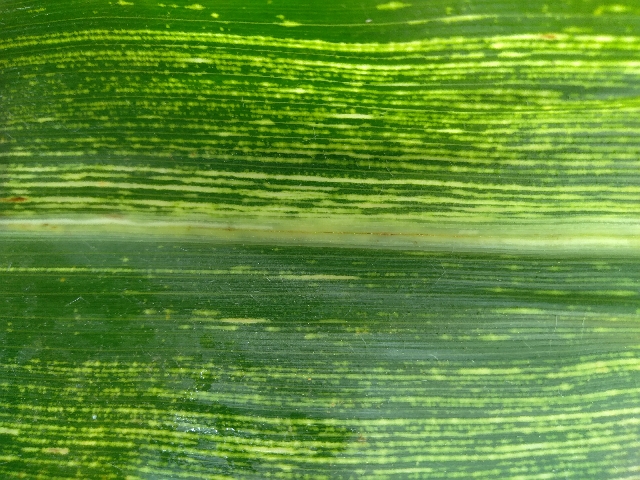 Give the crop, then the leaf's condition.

maize, maize streak virus
